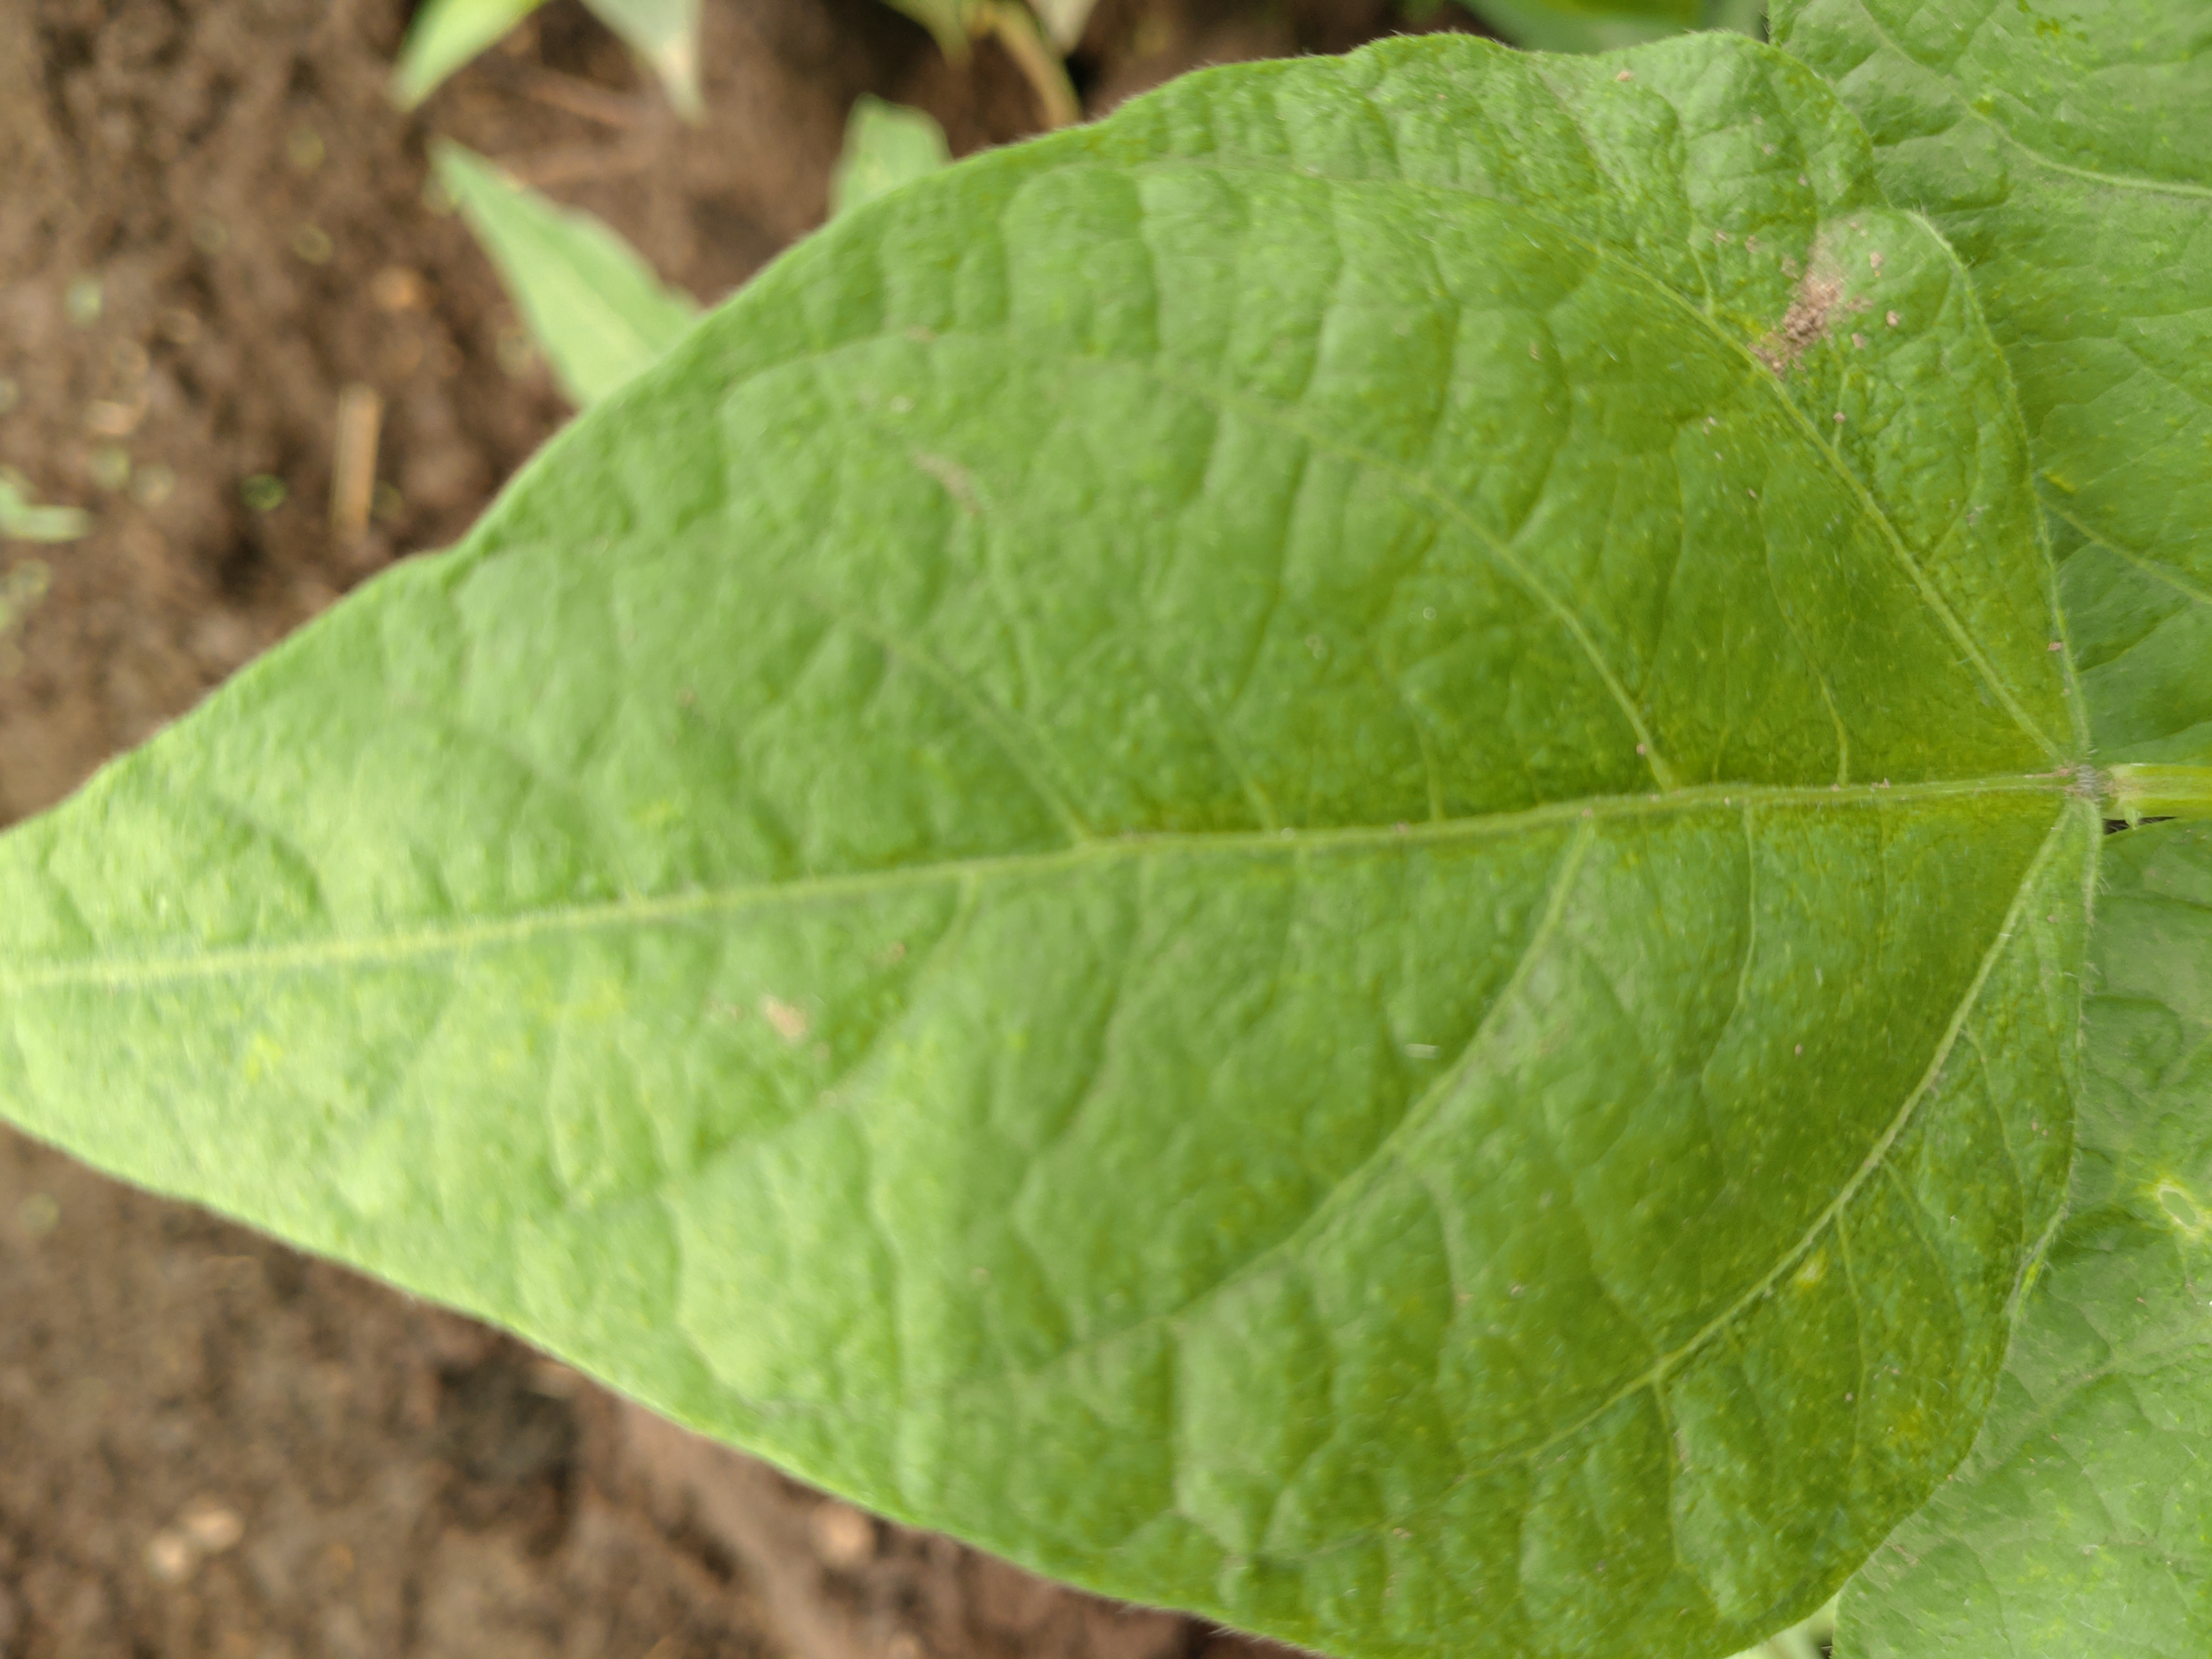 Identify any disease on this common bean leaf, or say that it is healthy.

healthy
